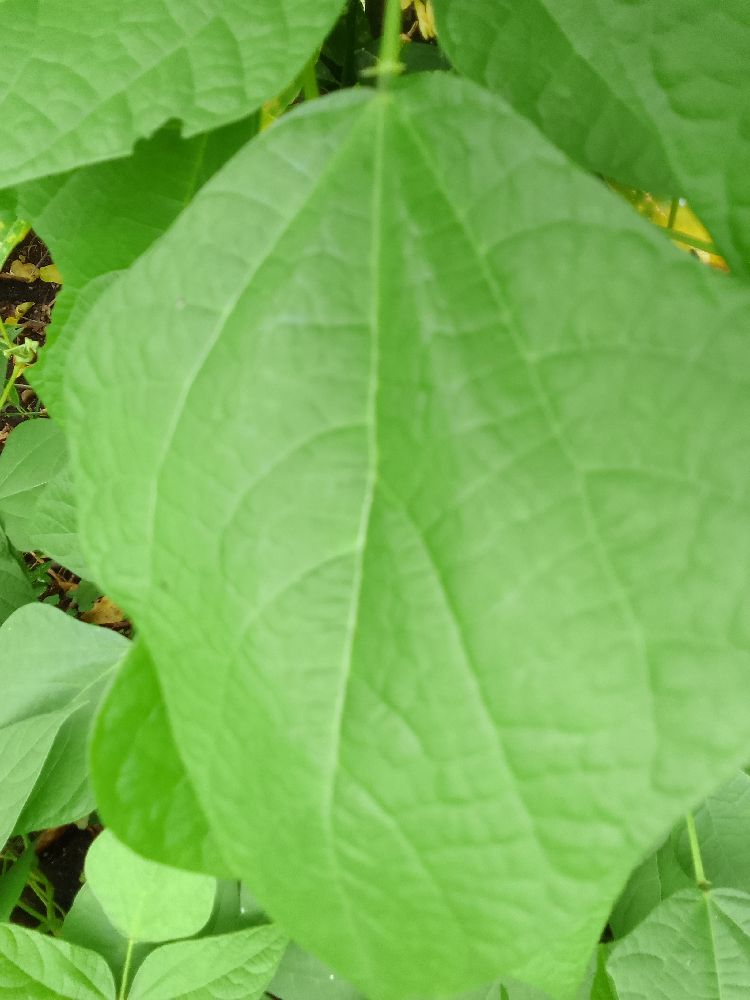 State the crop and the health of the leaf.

common bean, healthy
